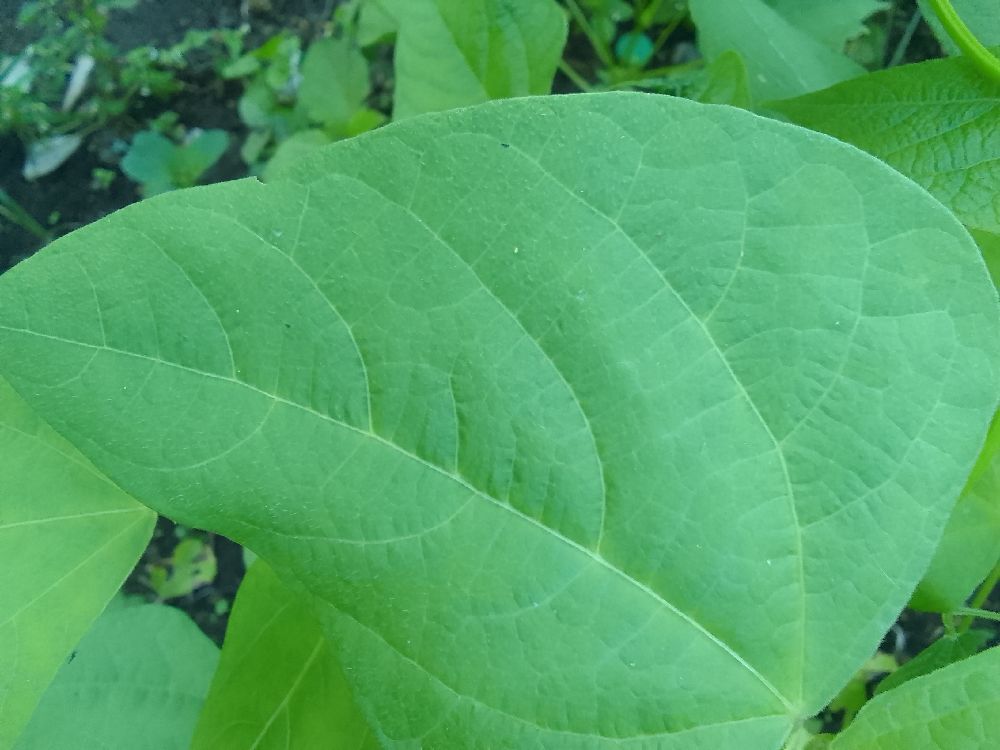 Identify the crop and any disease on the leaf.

common bean, healthy
